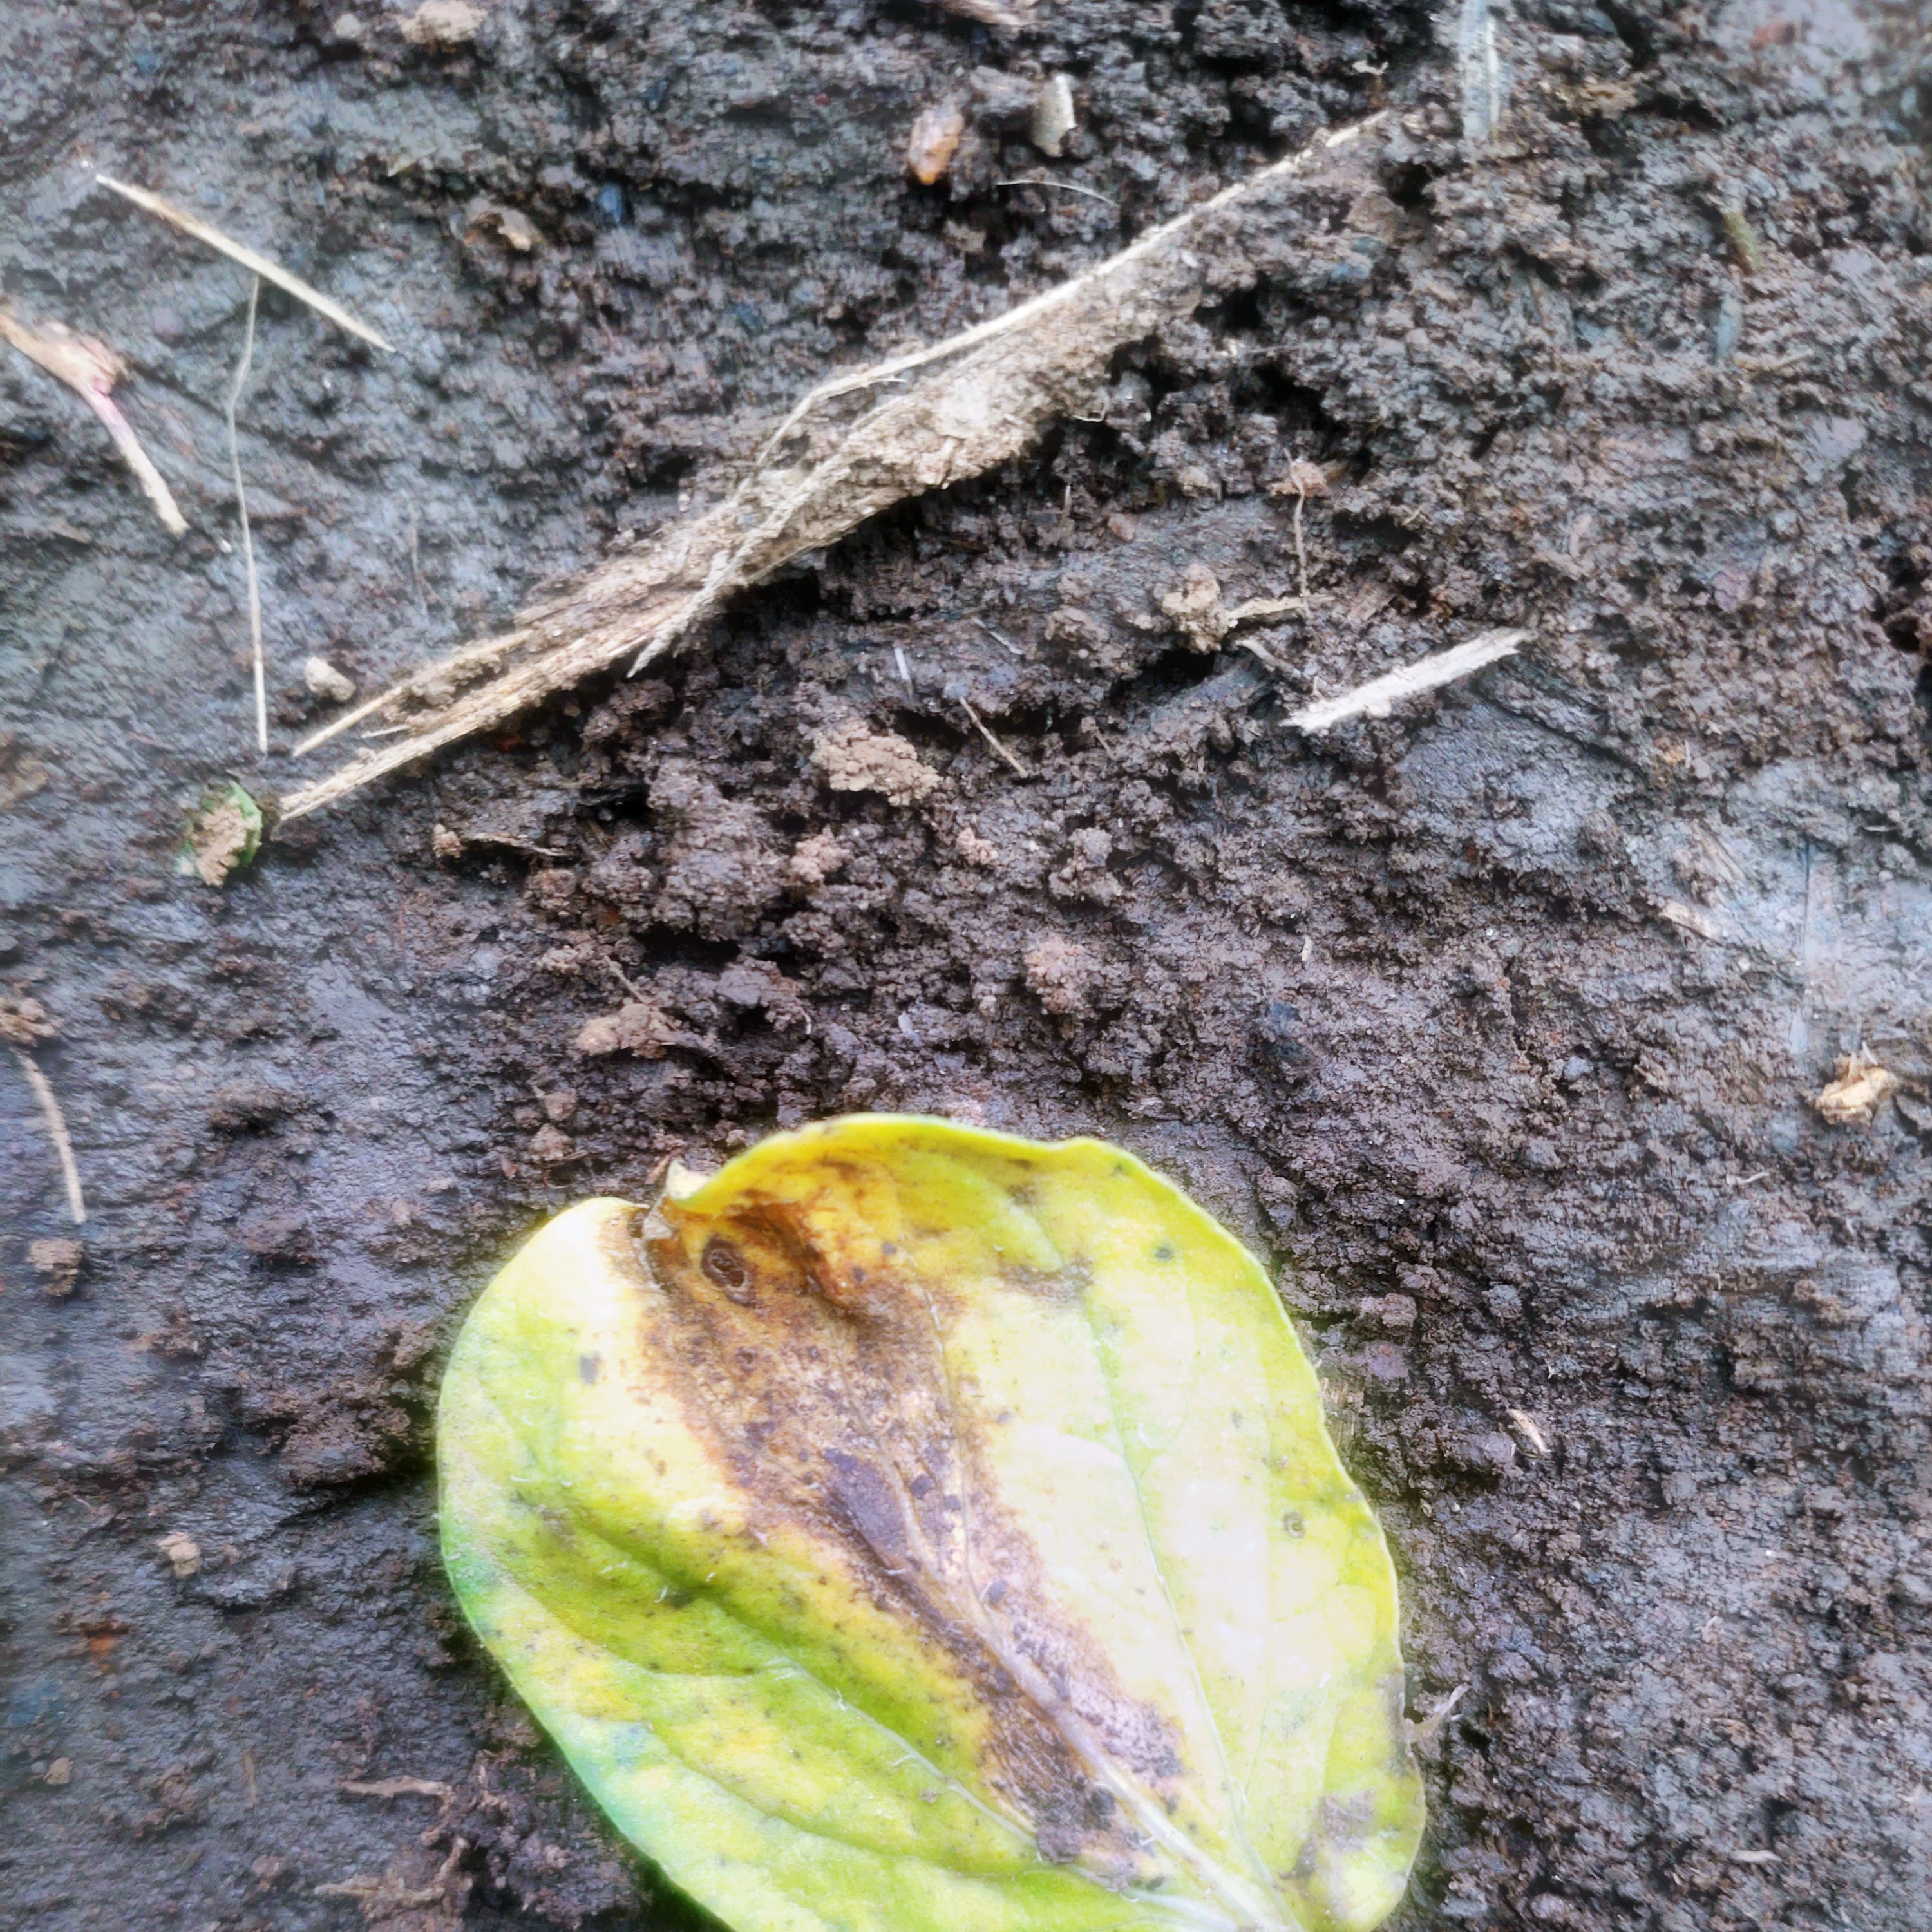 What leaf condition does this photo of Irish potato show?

late blight
